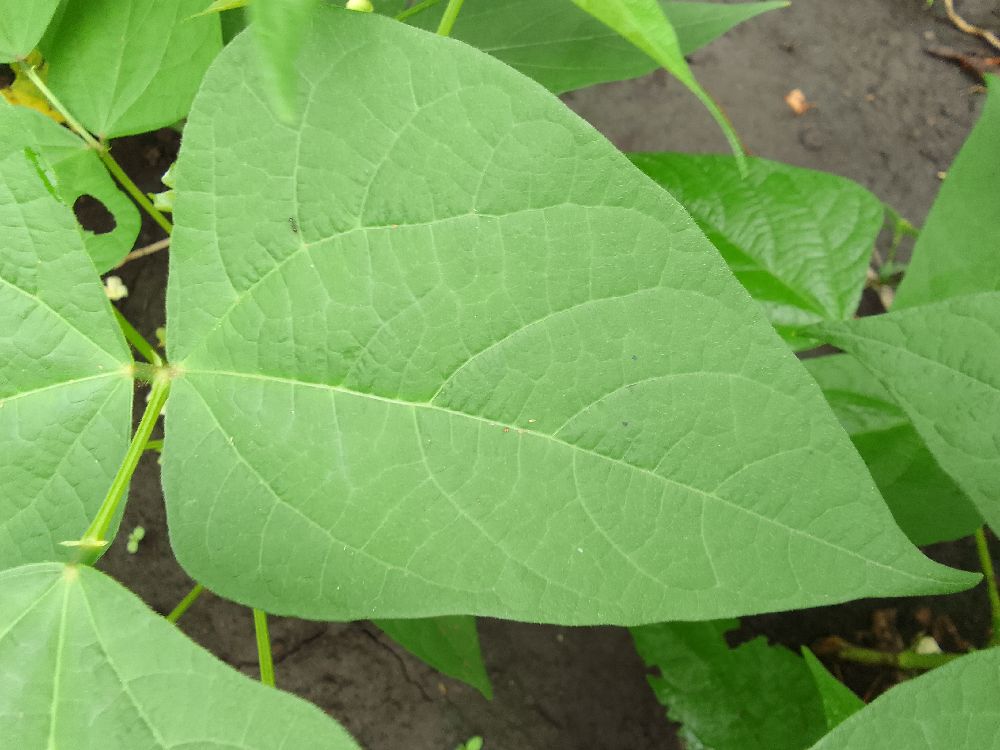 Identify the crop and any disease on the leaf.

common bean, healthy
